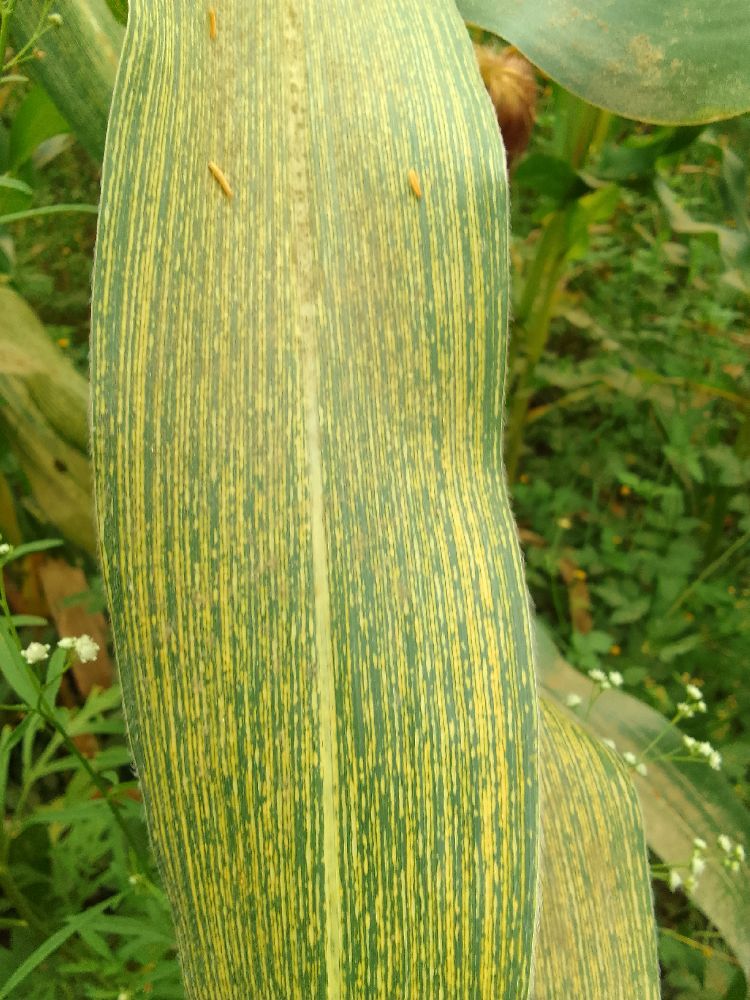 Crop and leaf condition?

maize, maize streak virus
